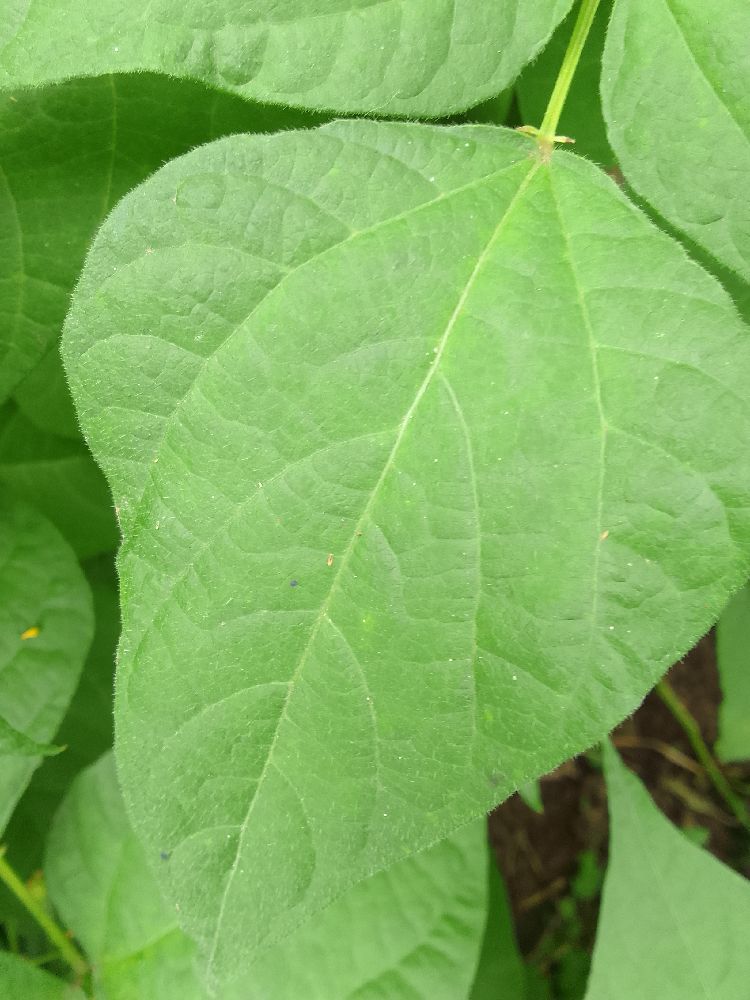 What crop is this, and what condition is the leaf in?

common bean, healthy
